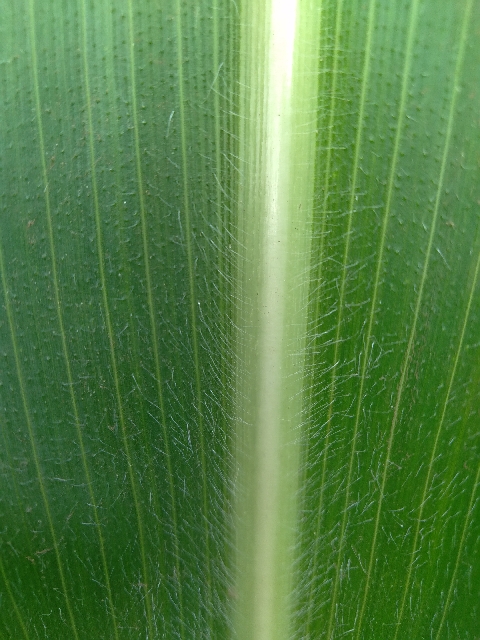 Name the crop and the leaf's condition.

maize, healthy
